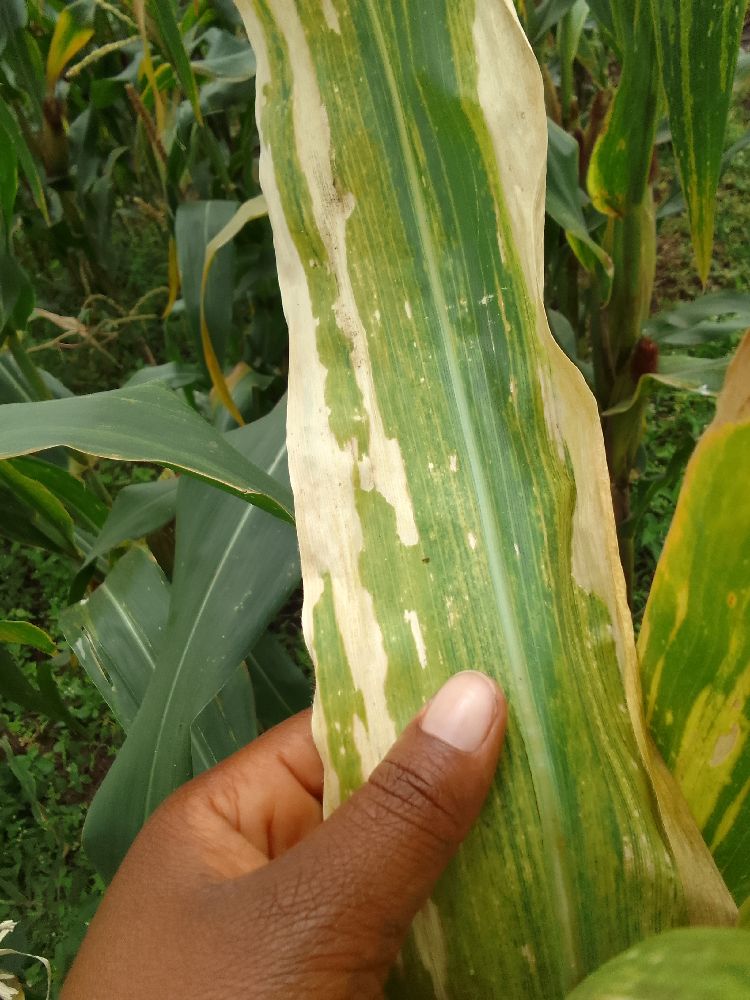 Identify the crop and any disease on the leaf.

maize, maize lethal necrosis
